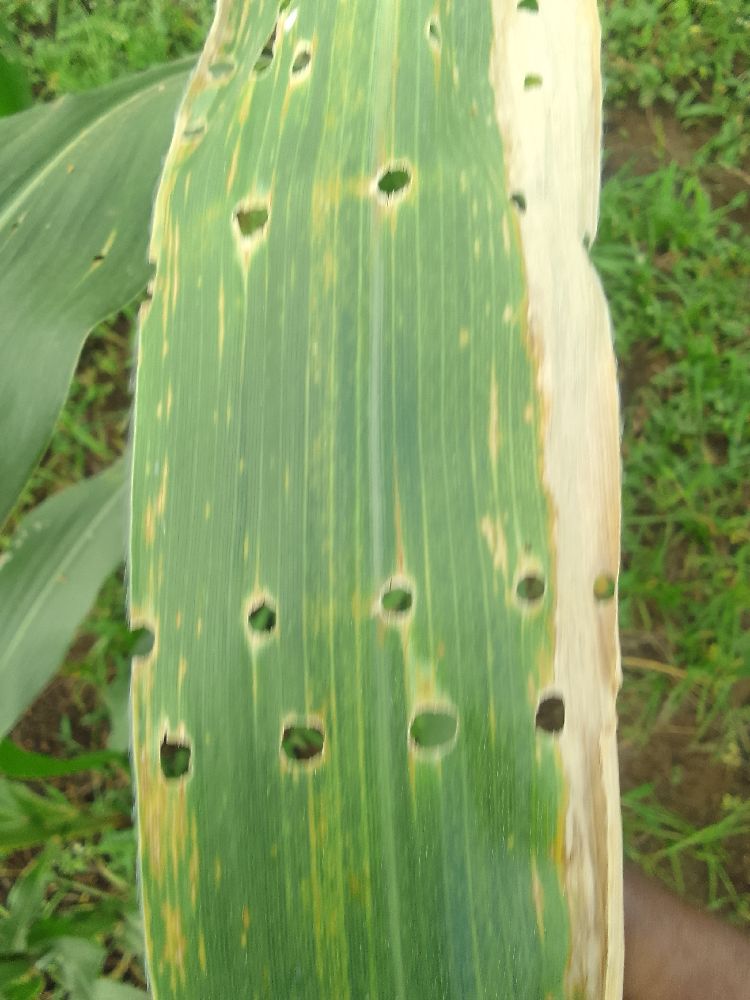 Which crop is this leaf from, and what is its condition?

maize, maize lethal necrosis
